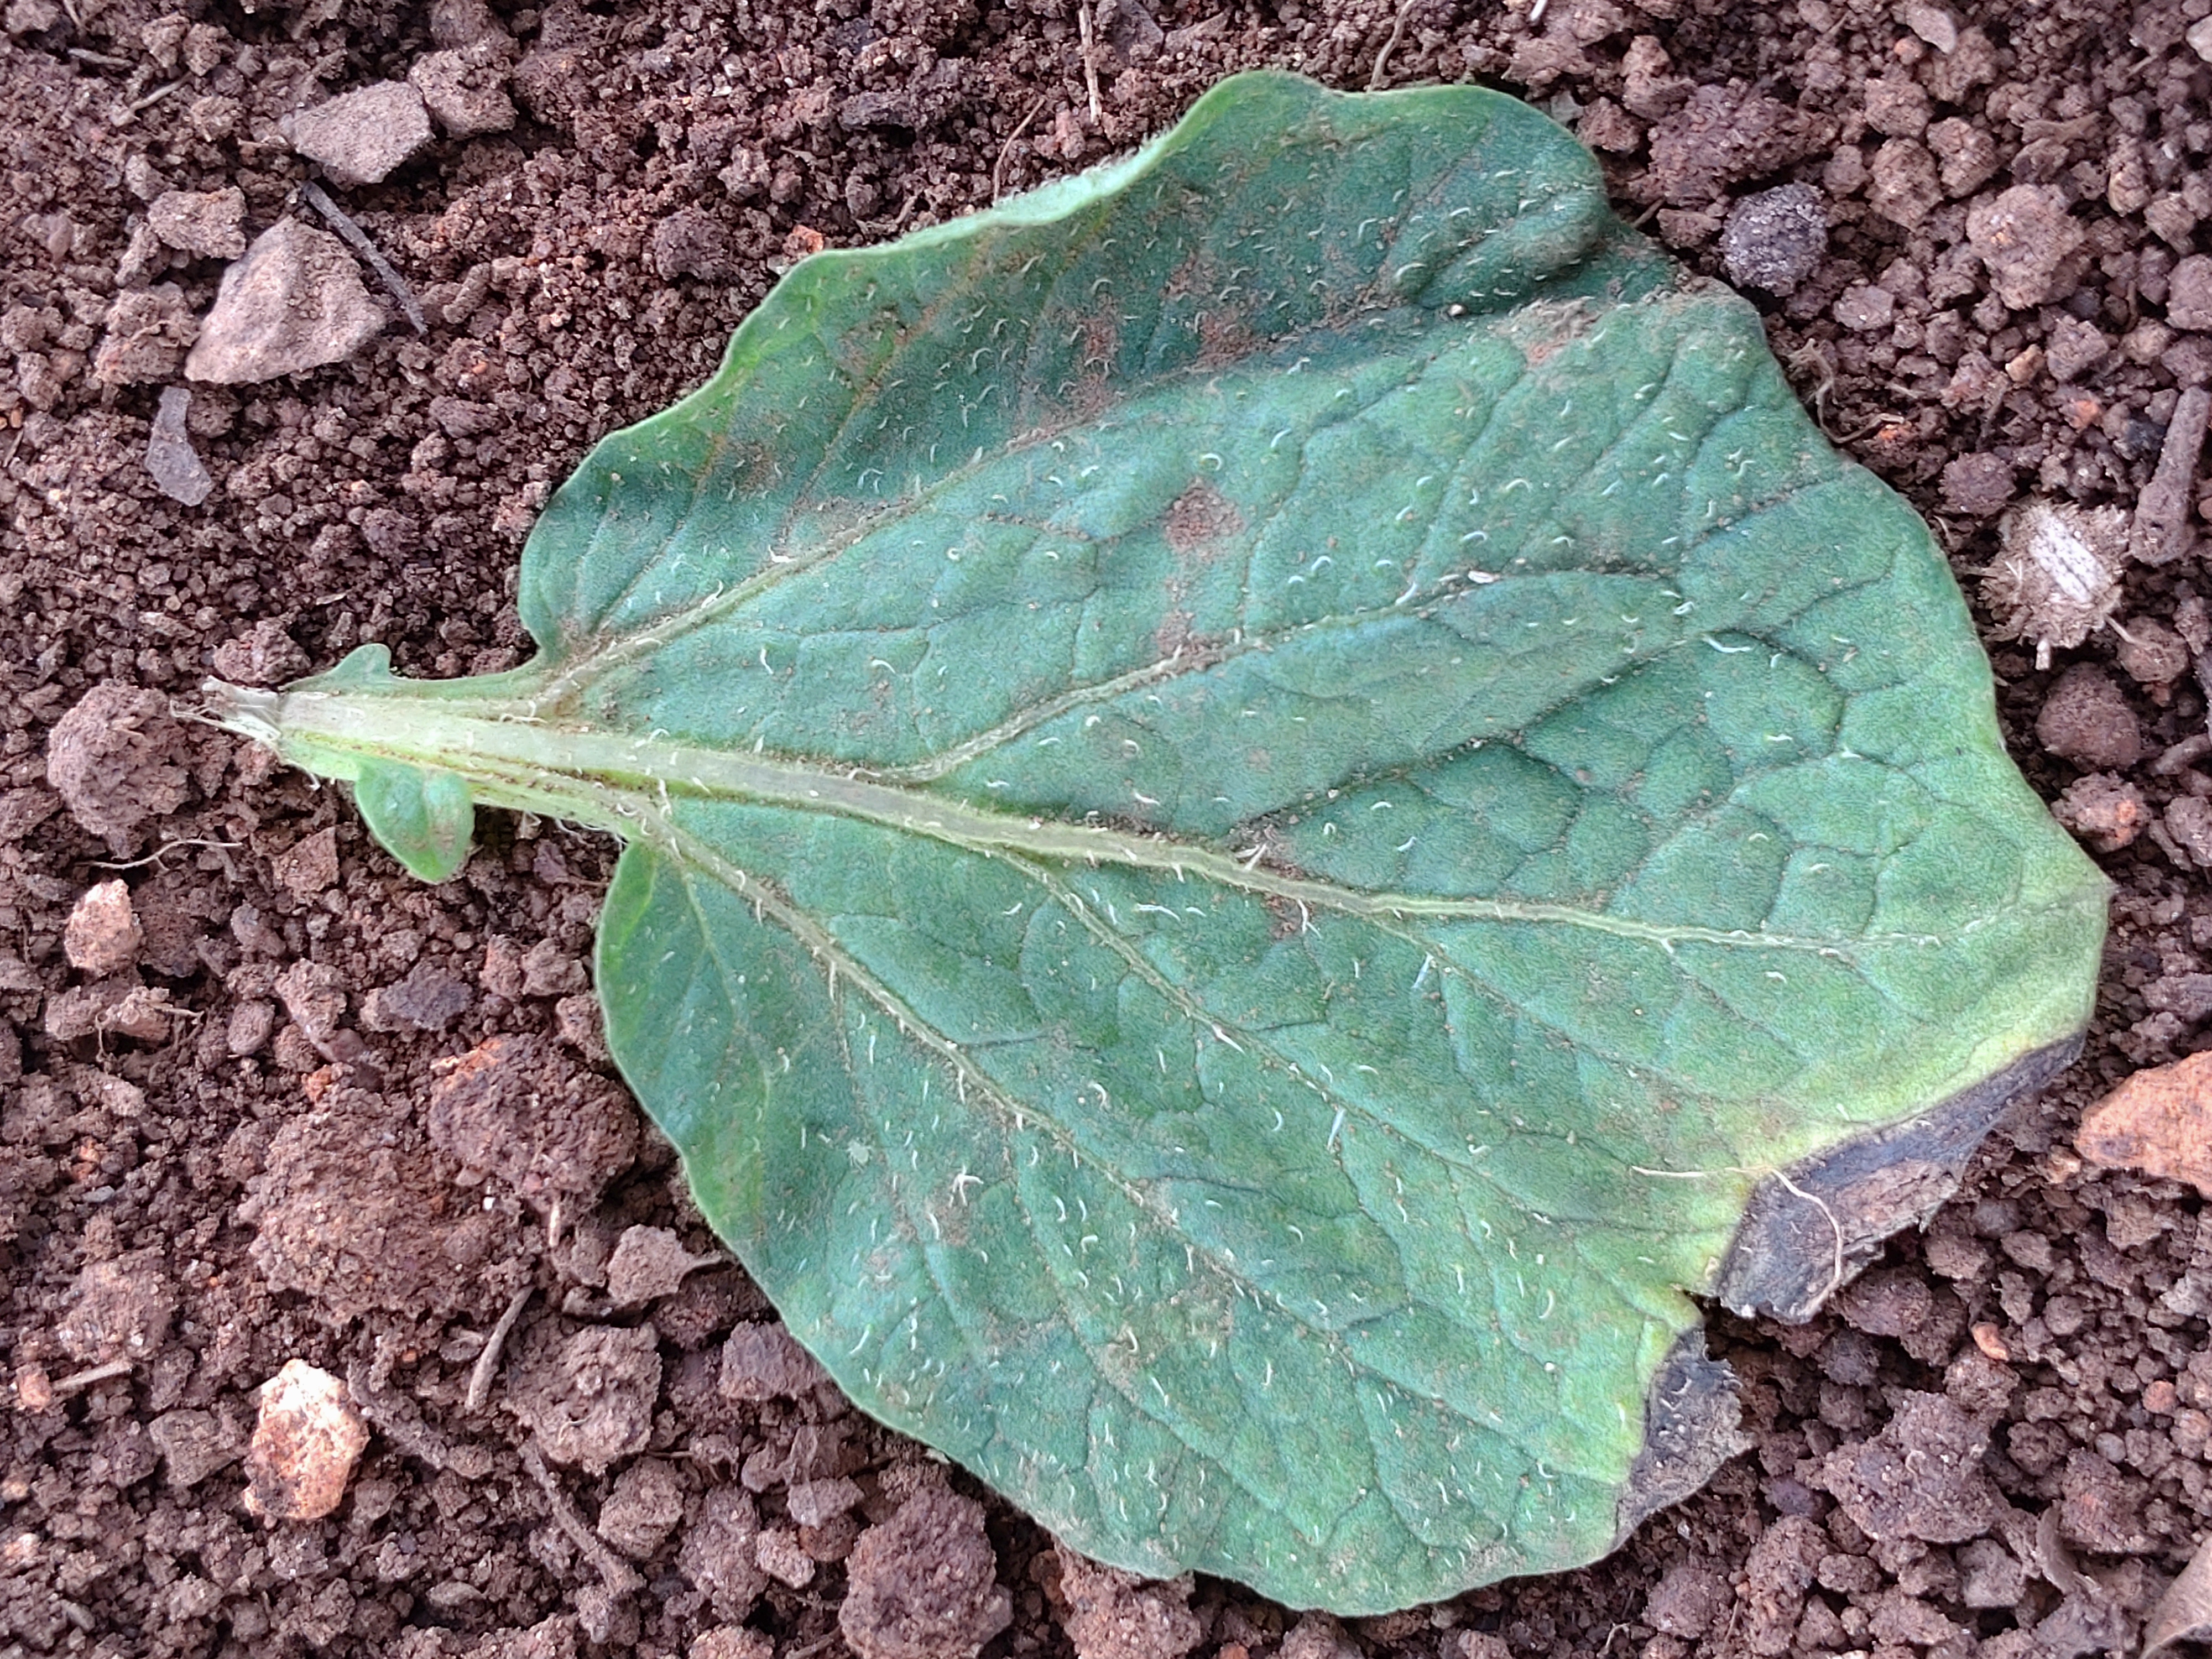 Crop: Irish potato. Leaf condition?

early blight
